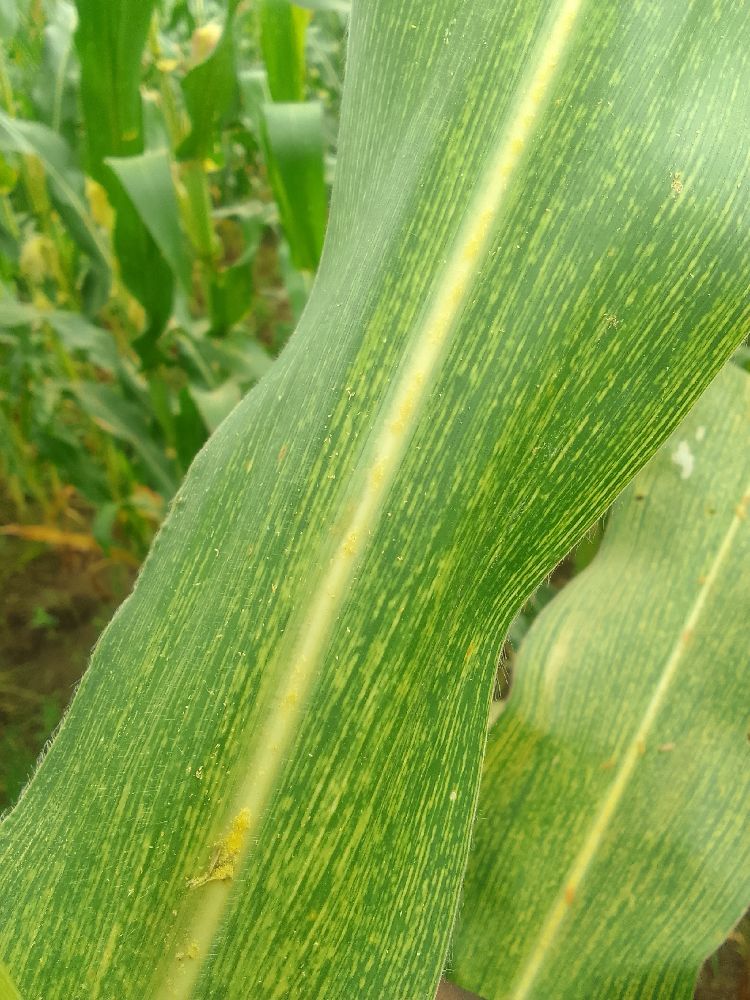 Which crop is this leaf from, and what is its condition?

maize, maize streak virus
